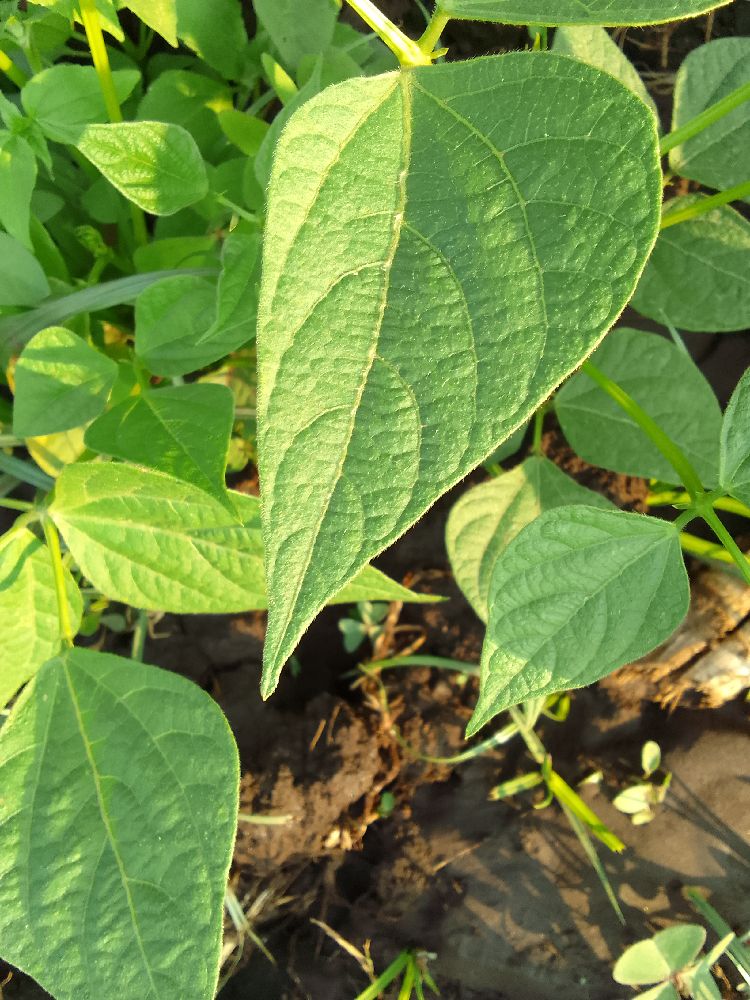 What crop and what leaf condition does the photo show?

common bean, healthy
